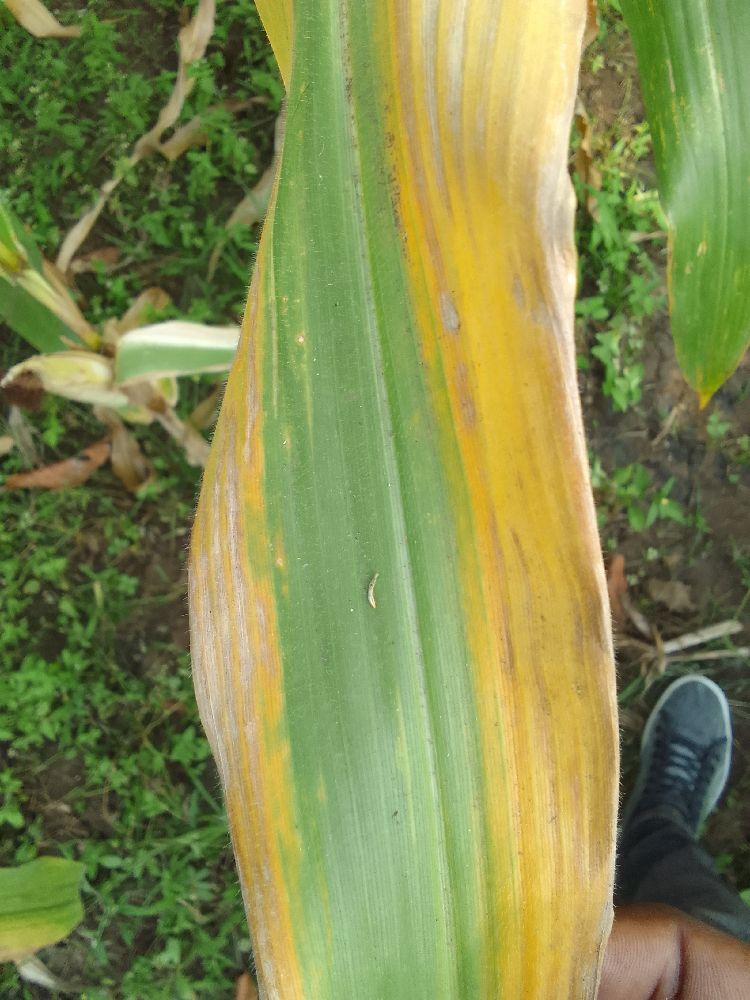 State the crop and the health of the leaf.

maize, maize lethal necrosis
